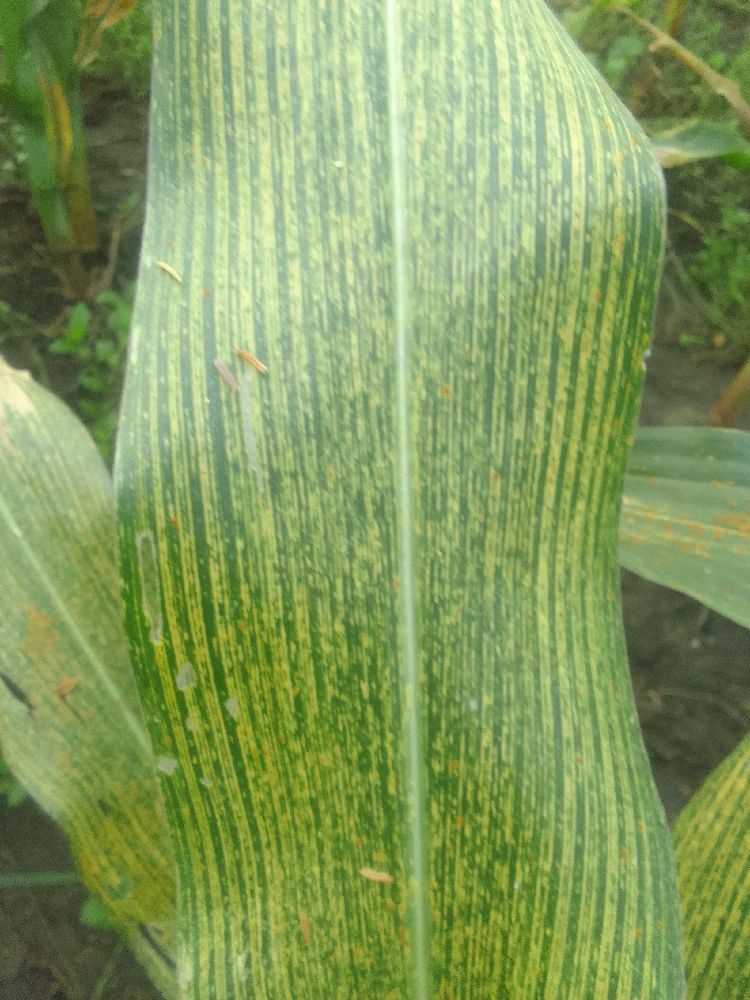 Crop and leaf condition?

maize, maize streak virus
